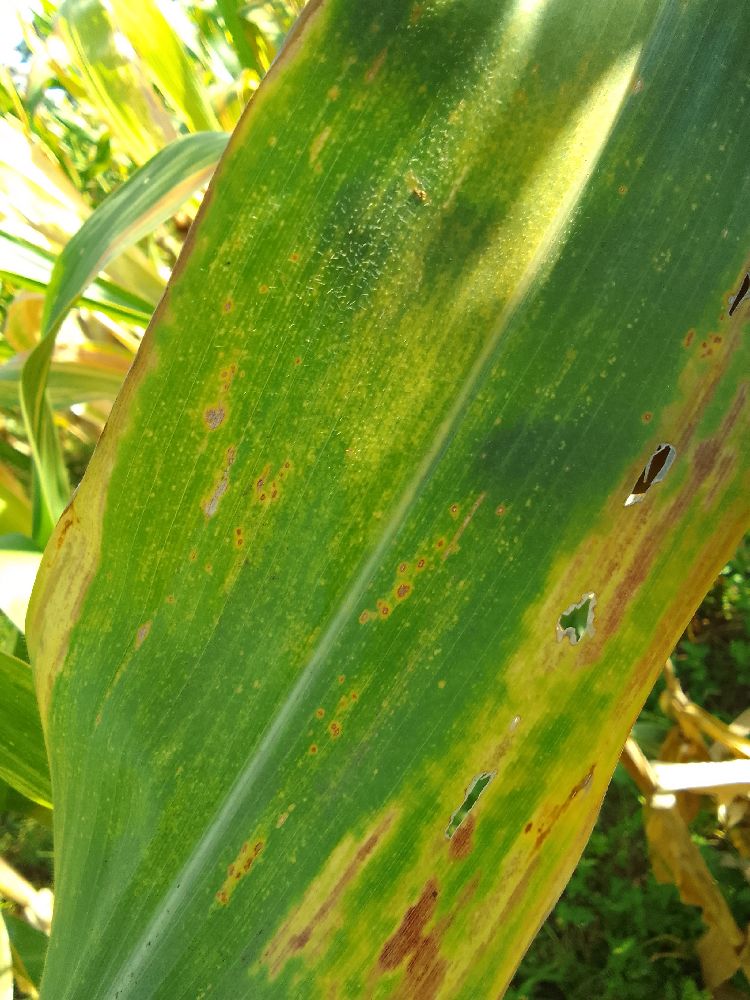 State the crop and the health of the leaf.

maize, maize lethal necrosis
